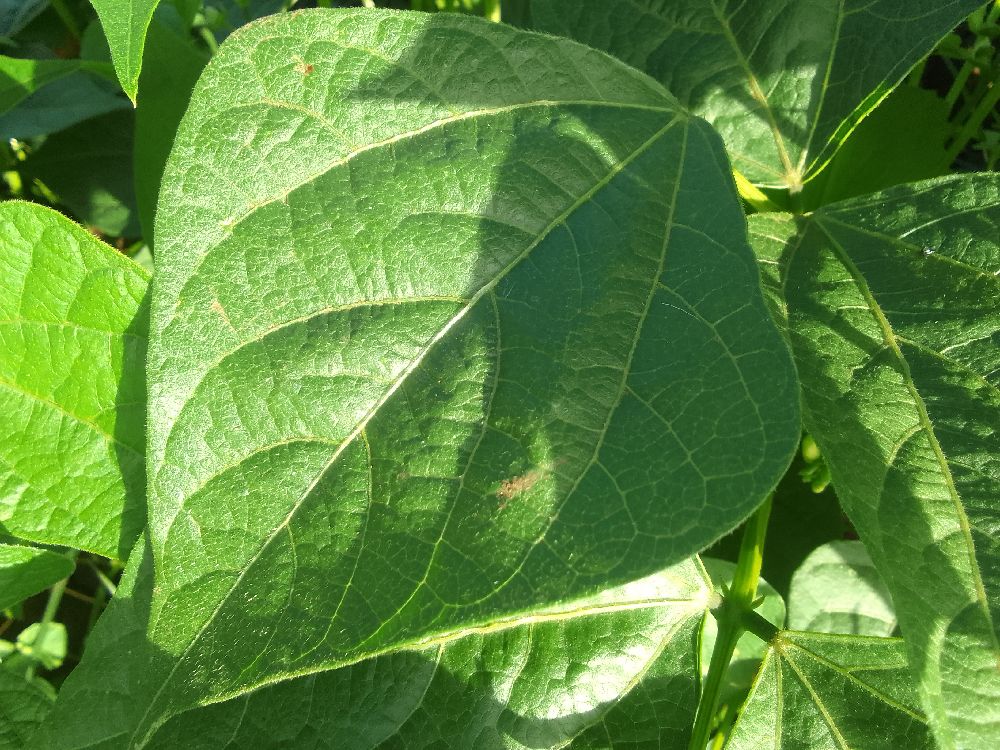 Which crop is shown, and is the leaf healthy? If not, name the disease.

common bean, healthy
